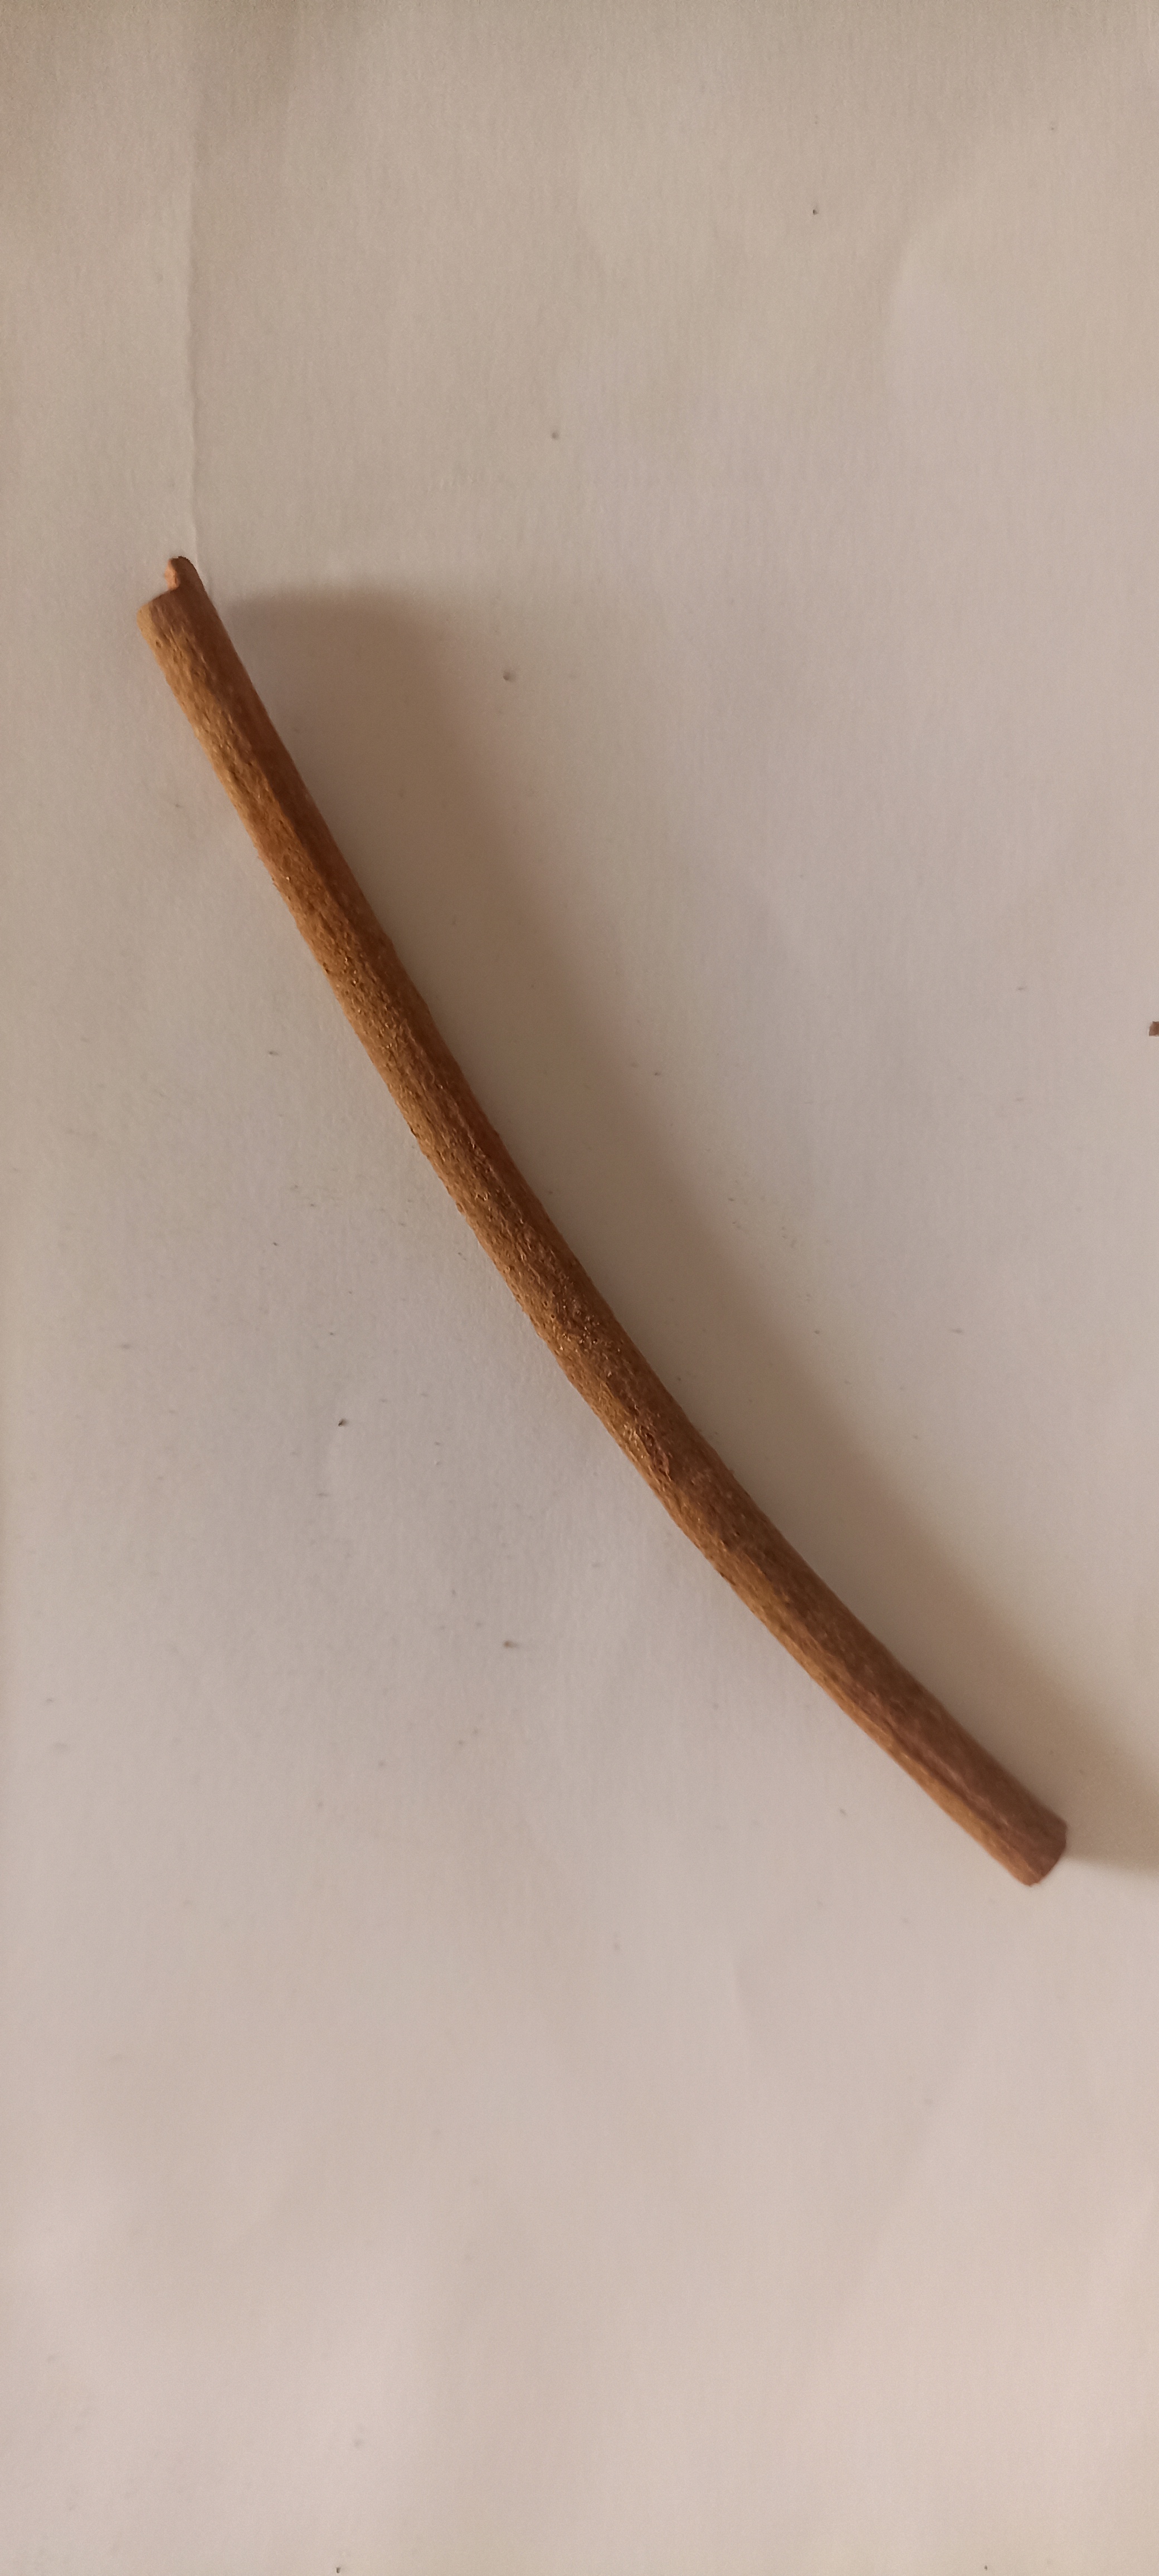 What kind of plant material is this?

manjistha
